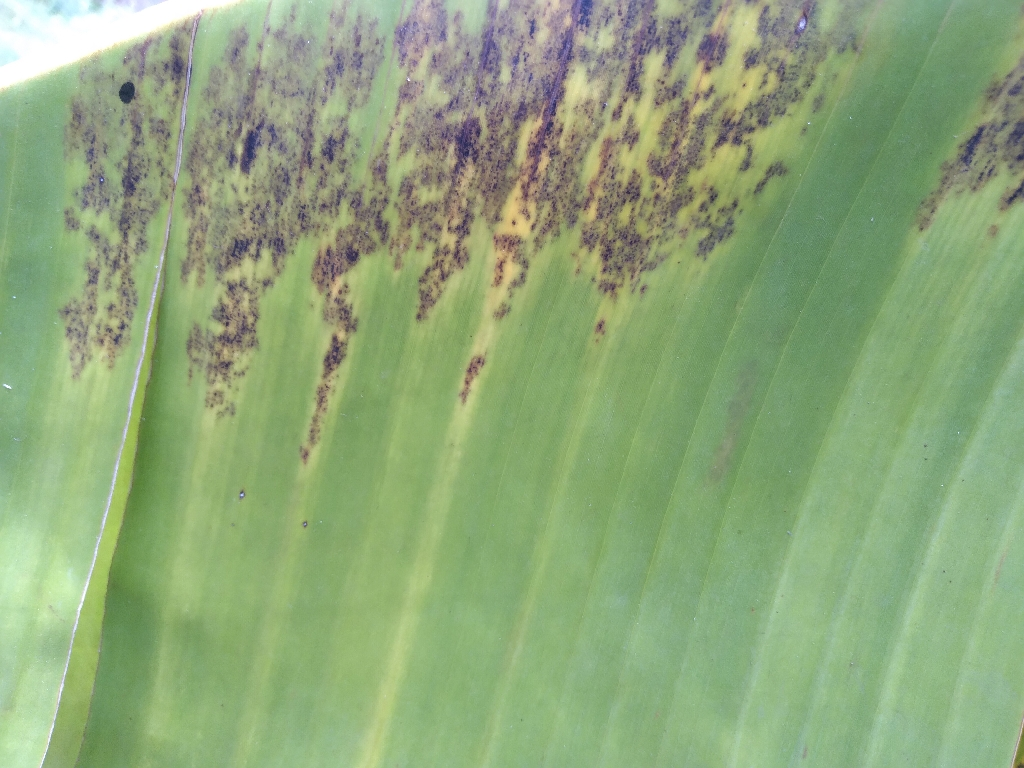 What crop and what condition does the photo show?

banana, black sigatoka
